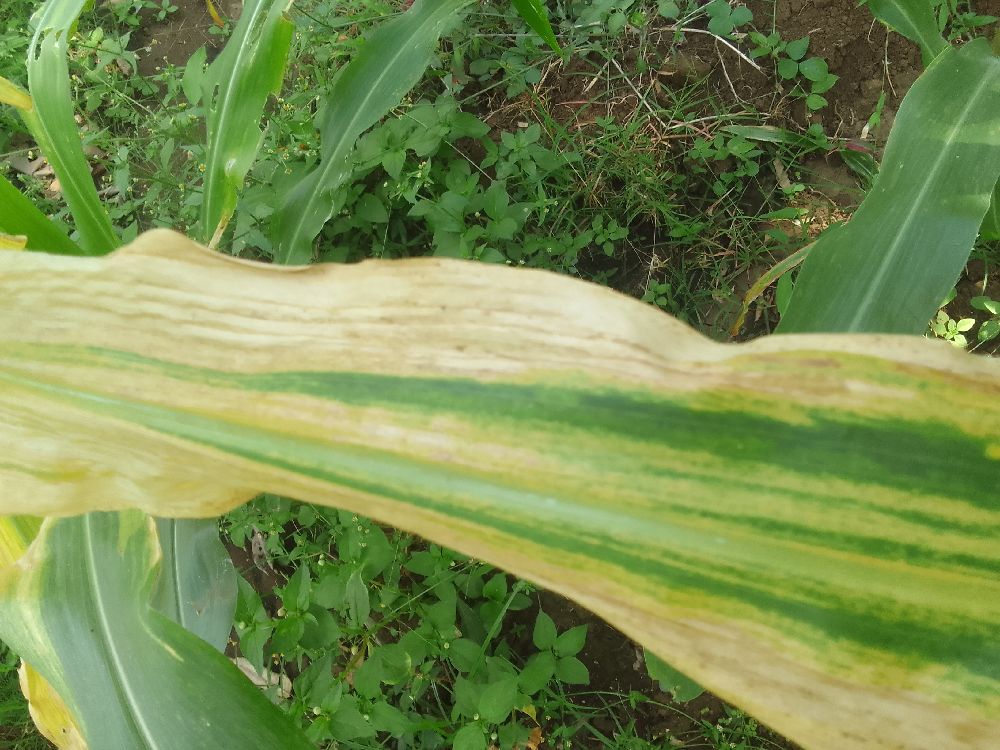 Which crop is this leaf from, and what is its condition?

maize, maize lethal necrosis
